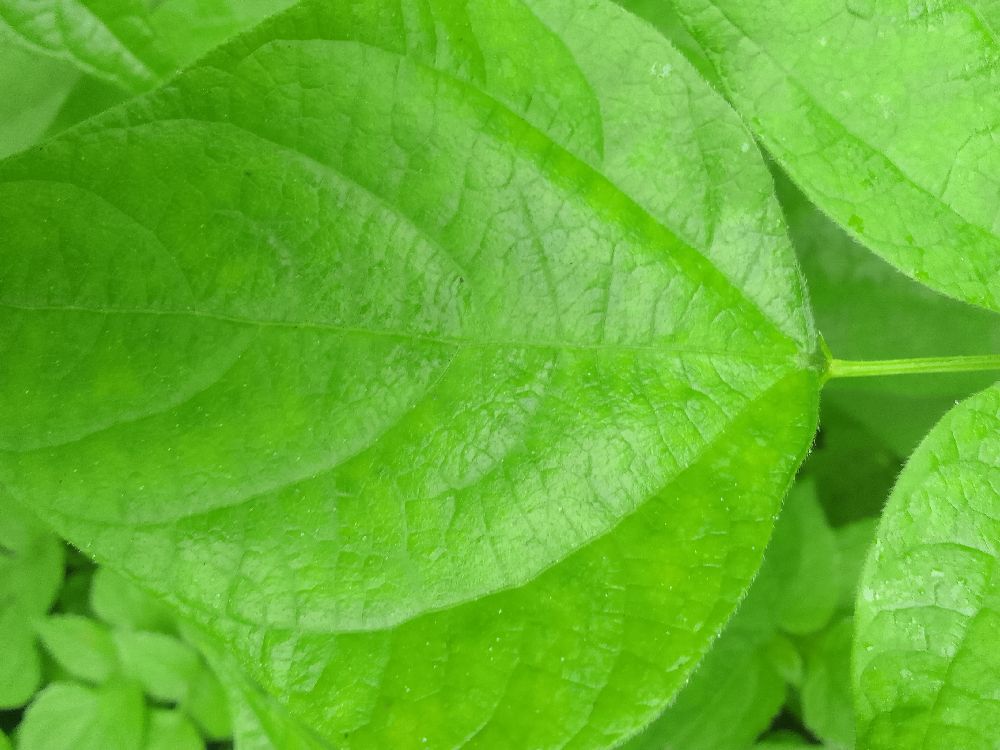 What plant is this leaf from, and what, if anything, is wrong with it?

common bean, healthy
